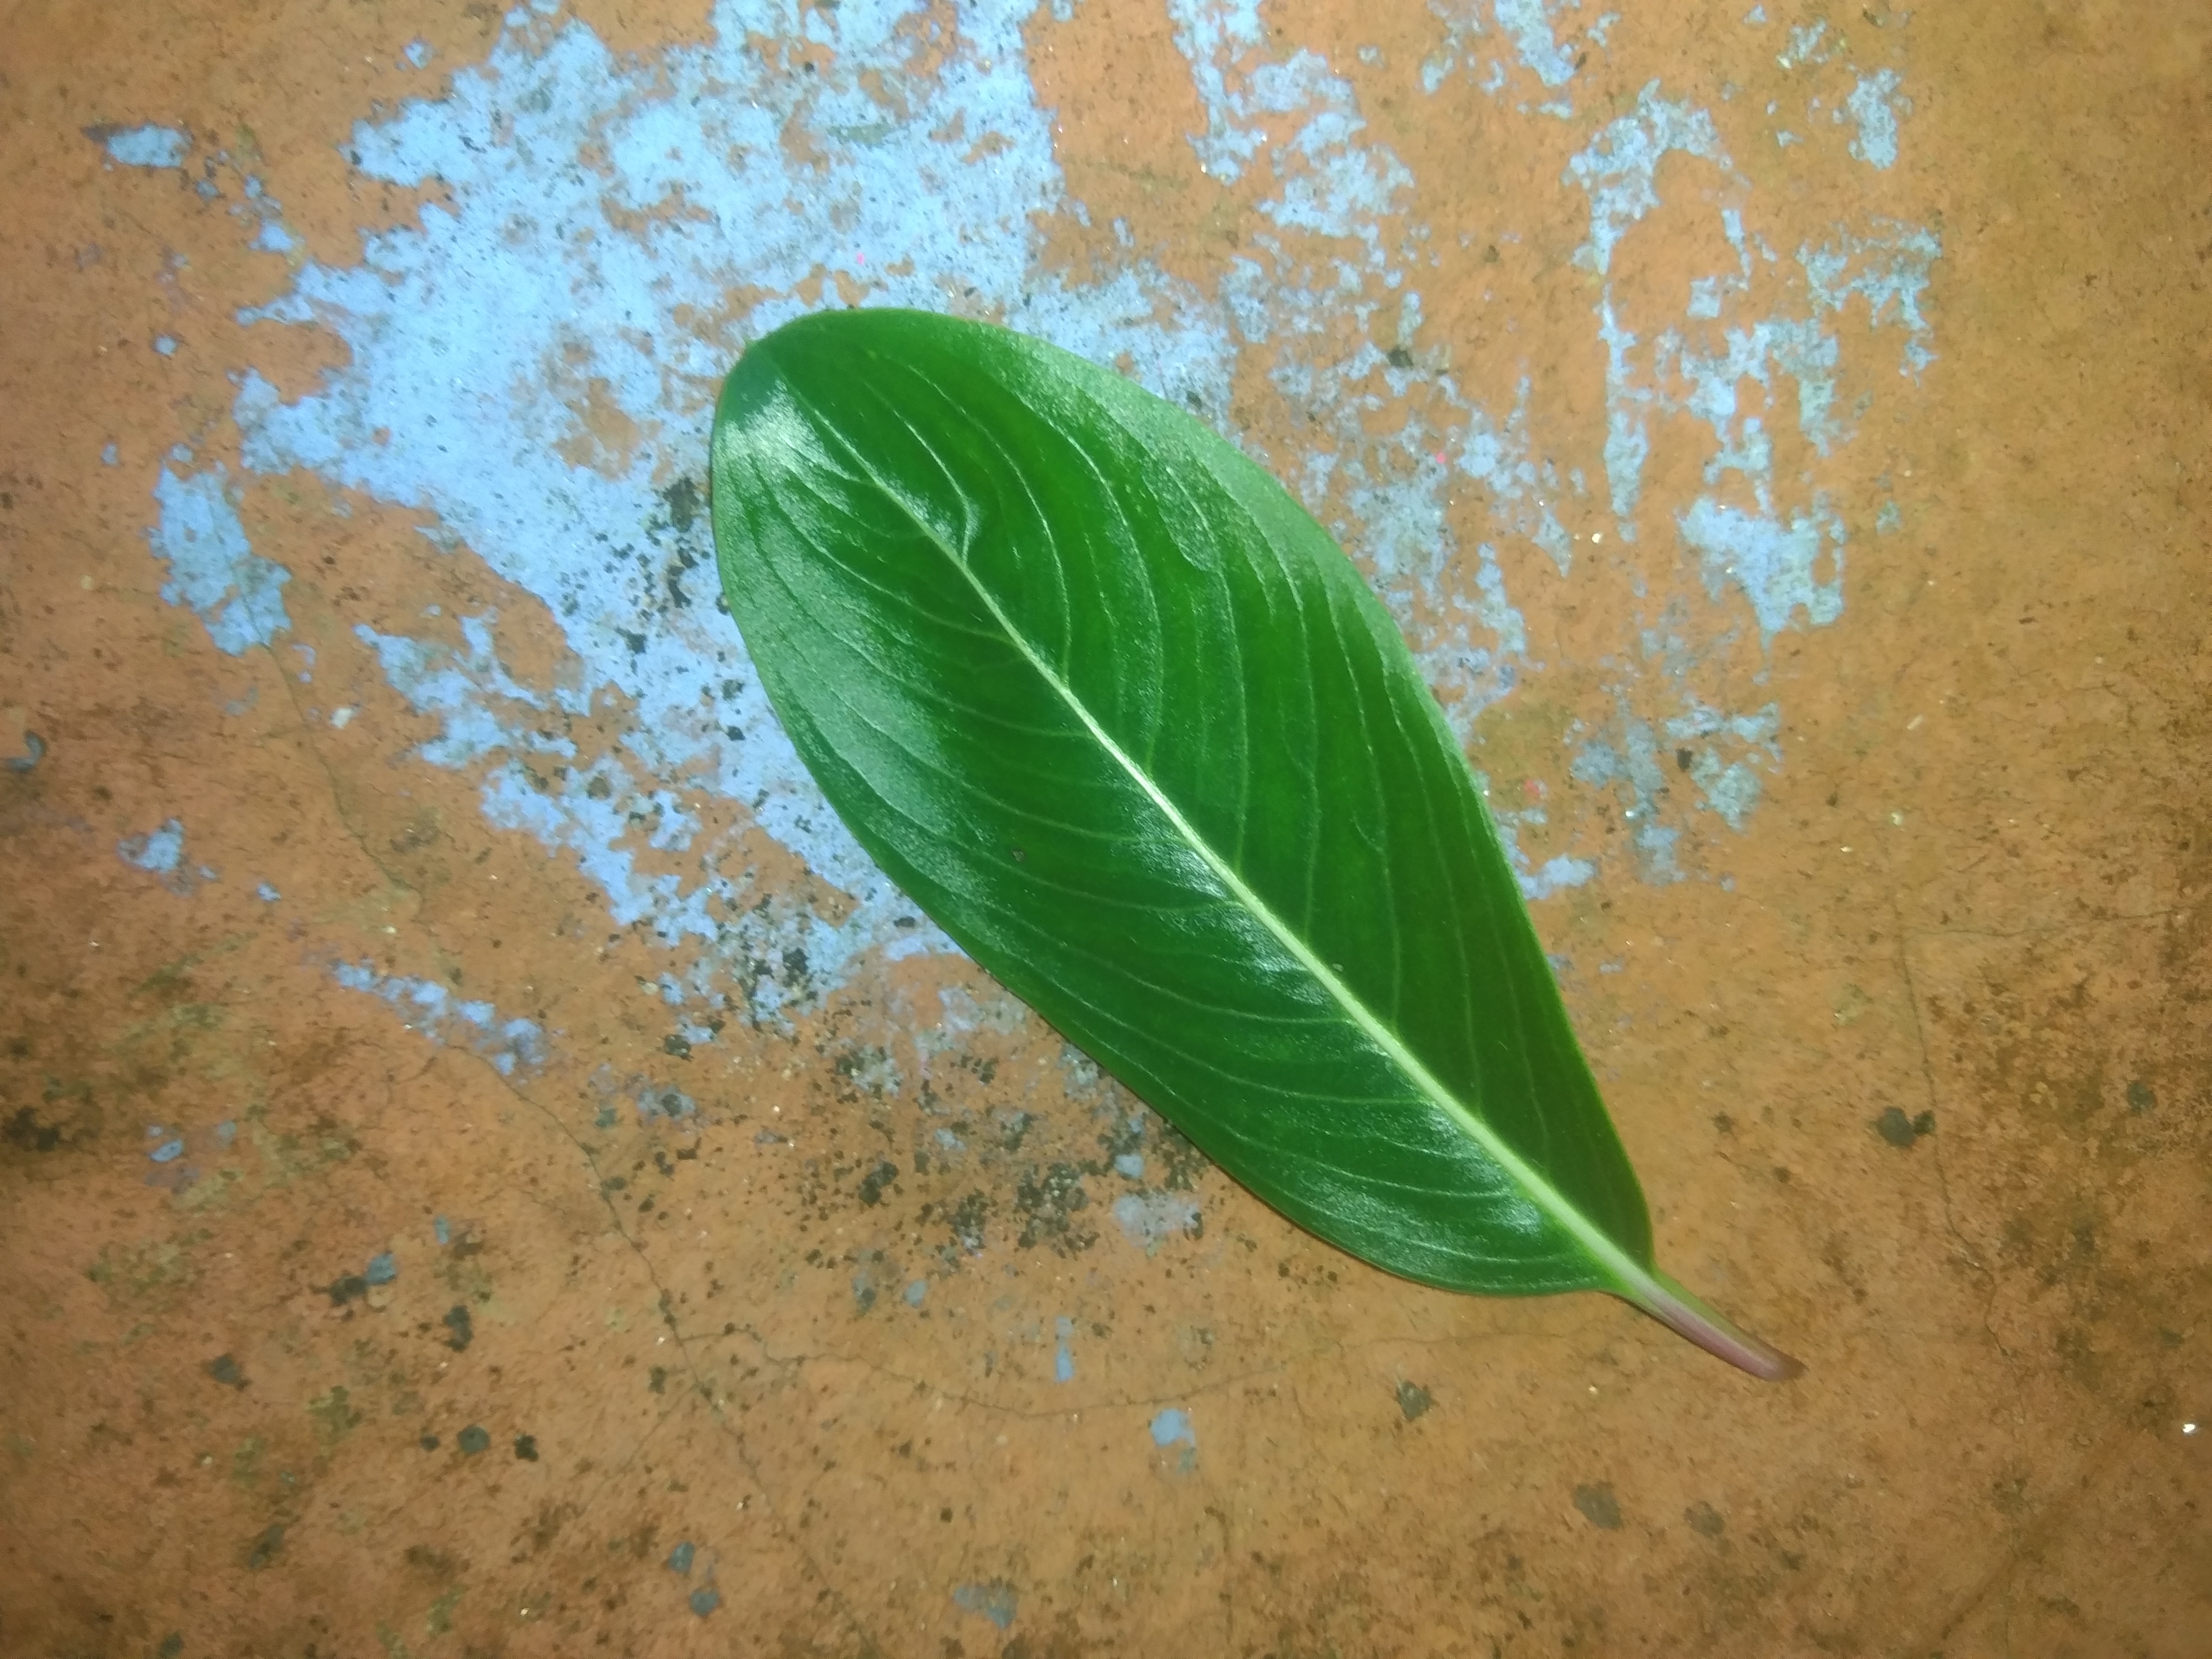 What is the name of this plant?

rose periwinkle
